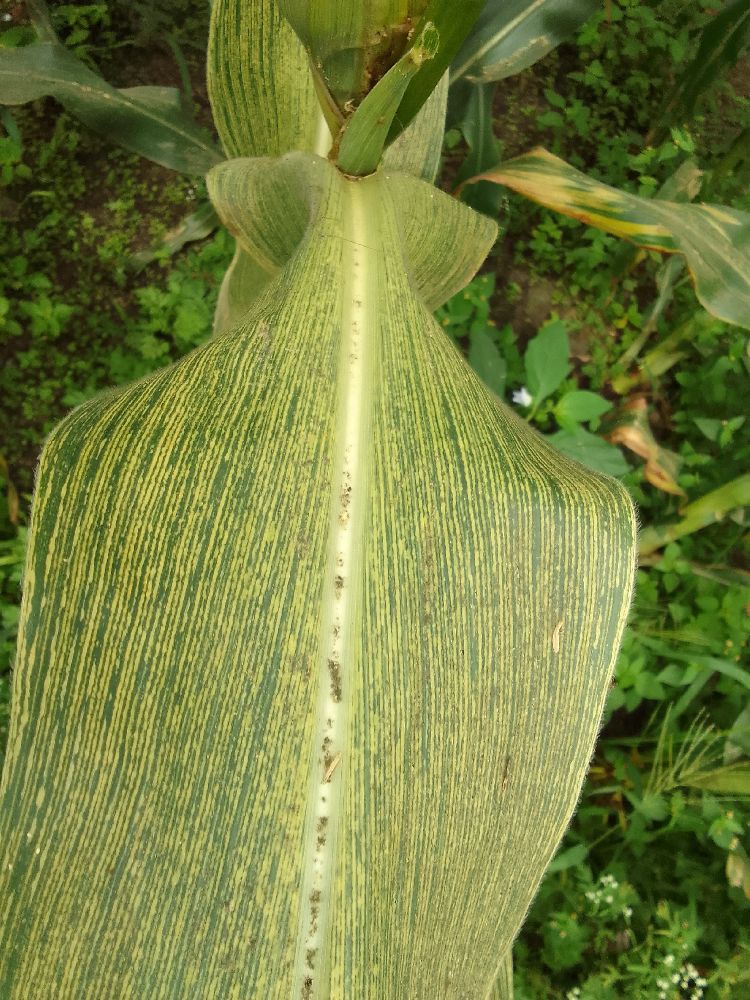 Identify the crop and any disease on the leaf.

maize, maize streak virus
